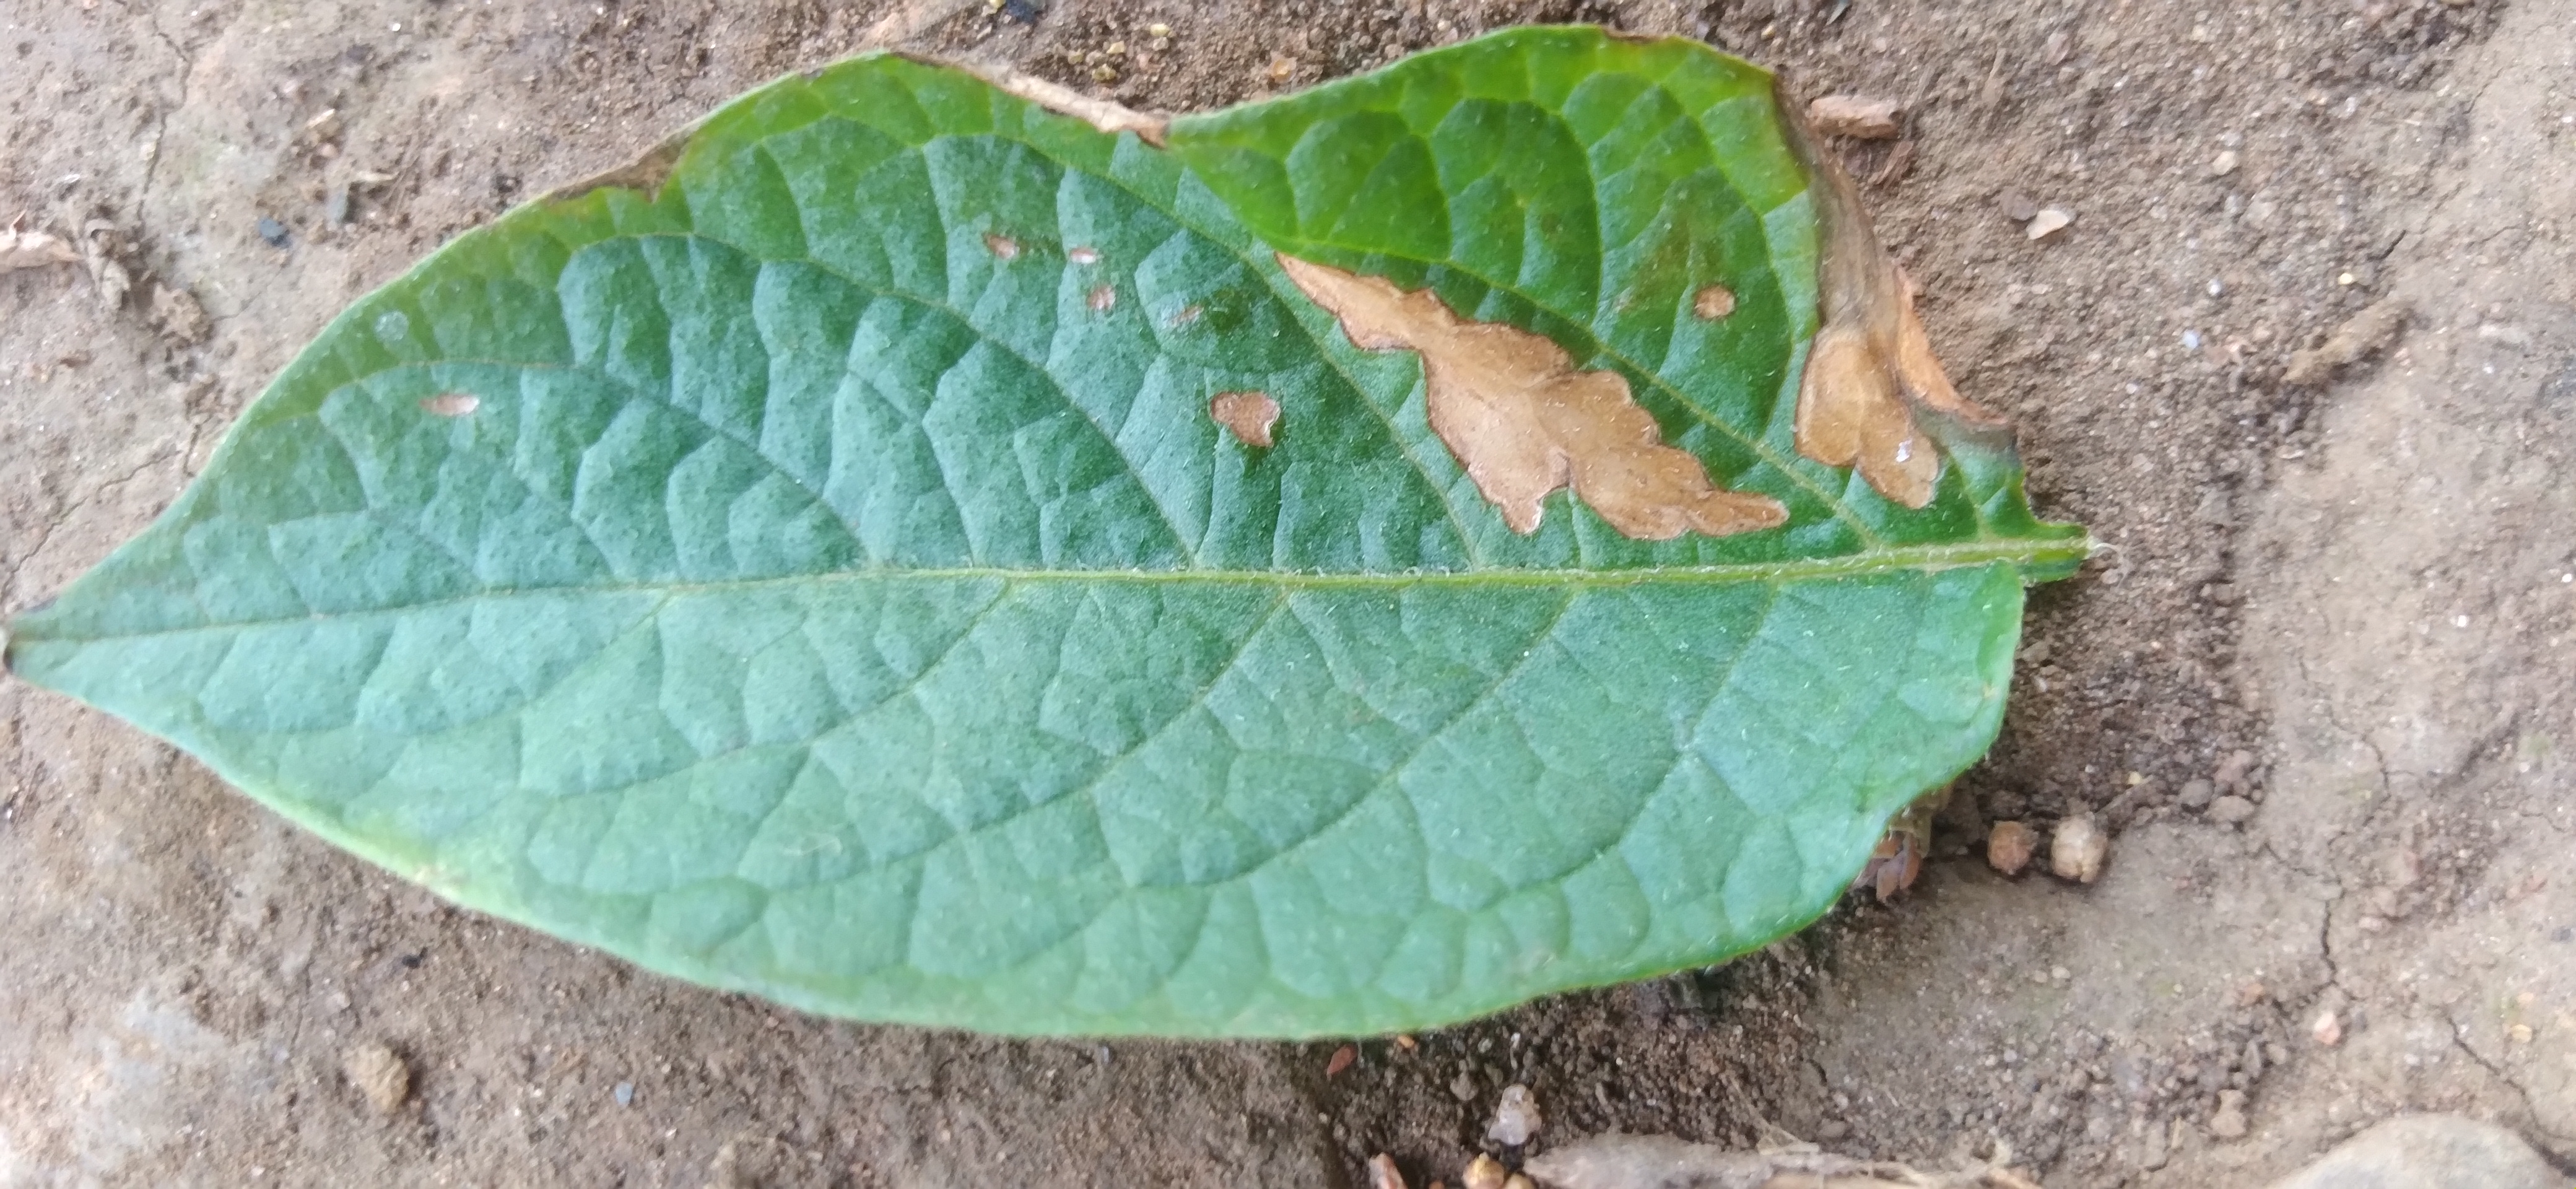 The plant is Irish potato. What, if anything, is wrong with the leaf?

early blight
